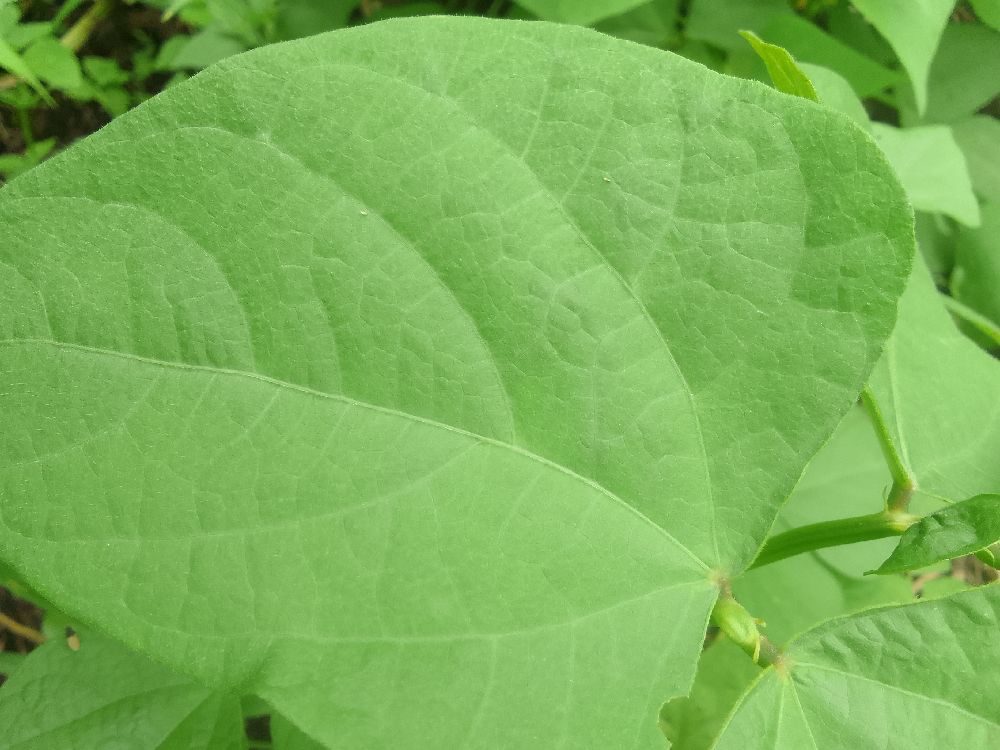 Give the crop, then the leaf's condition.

common bean, healthy
